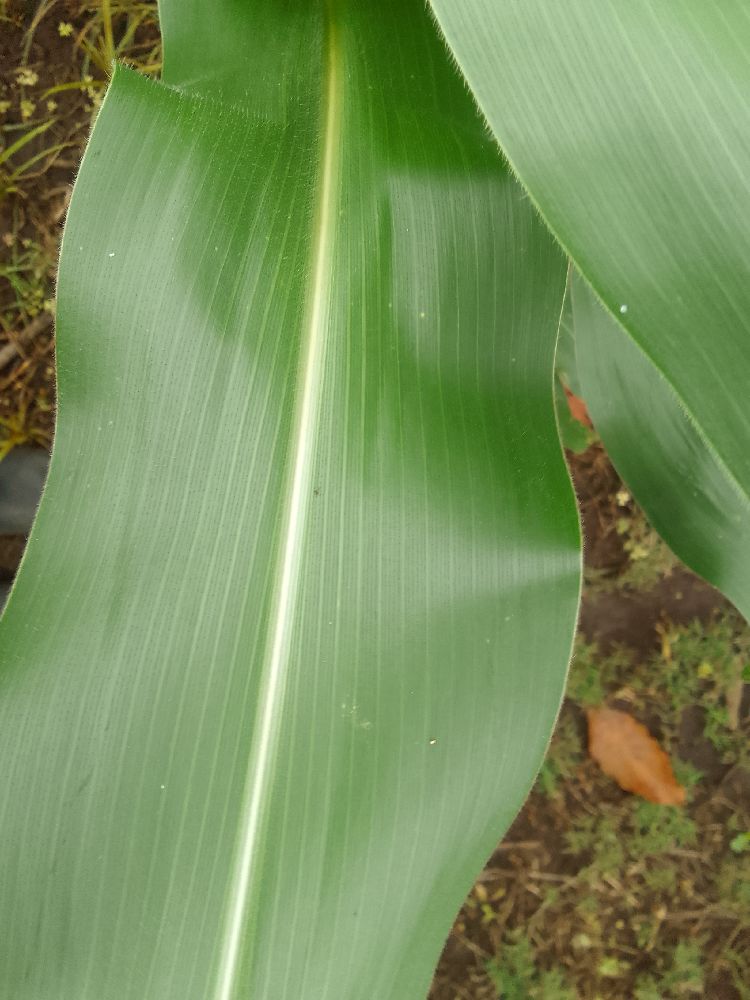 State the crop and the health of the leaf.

maize, healthy
